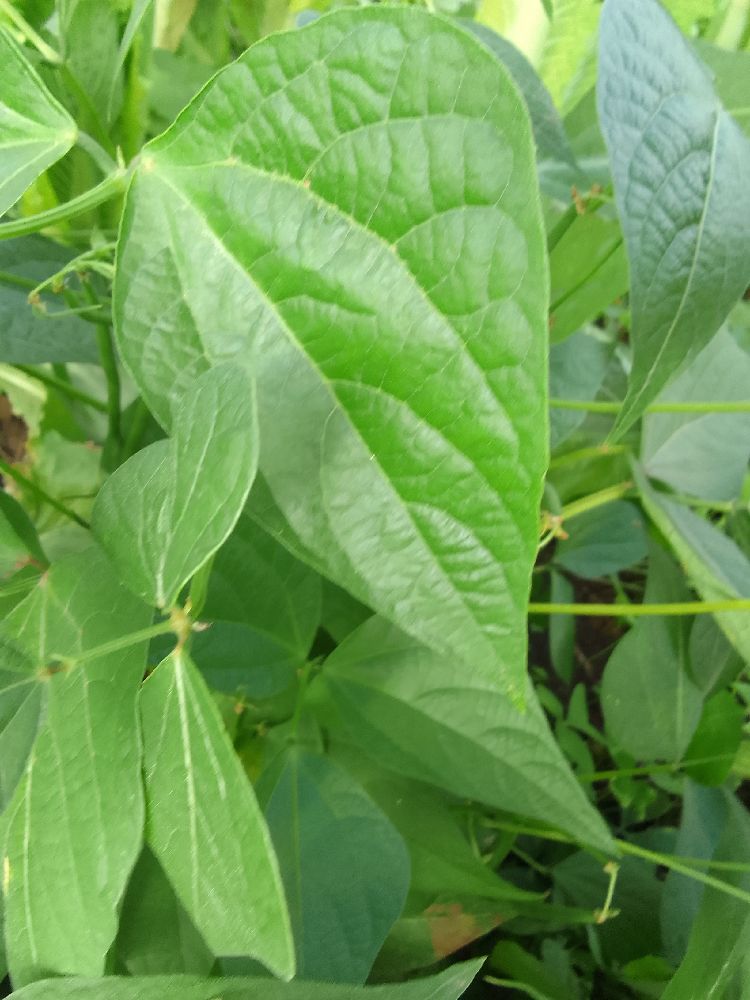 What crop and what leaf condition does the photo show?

common bean, healthy
